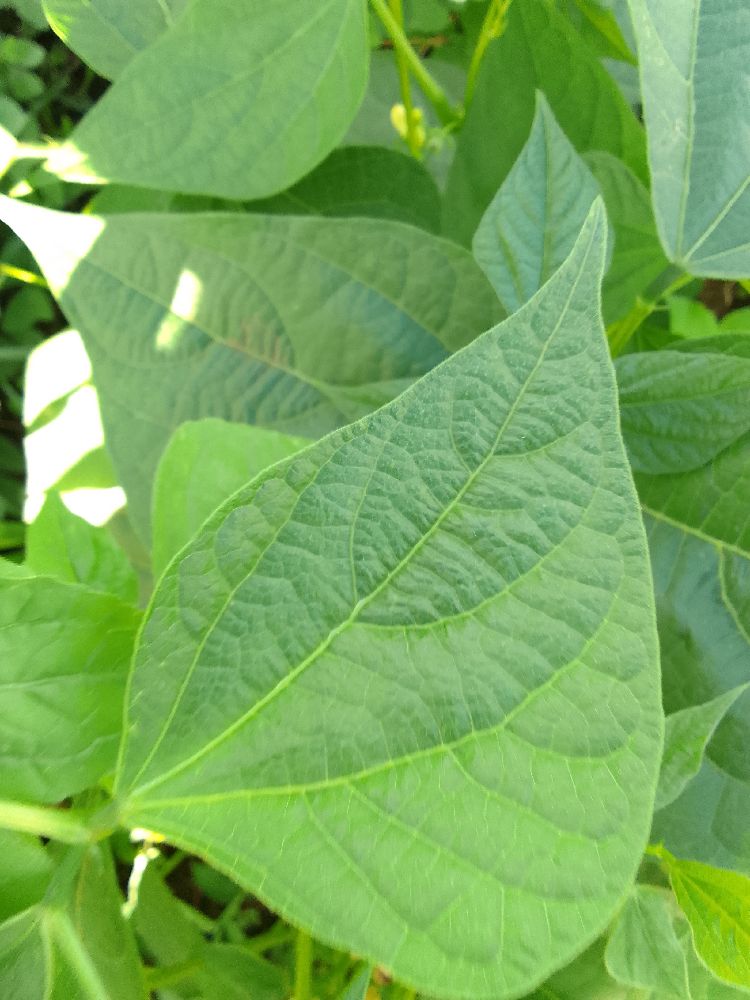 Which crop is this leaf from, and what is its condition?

common bean, healthy
